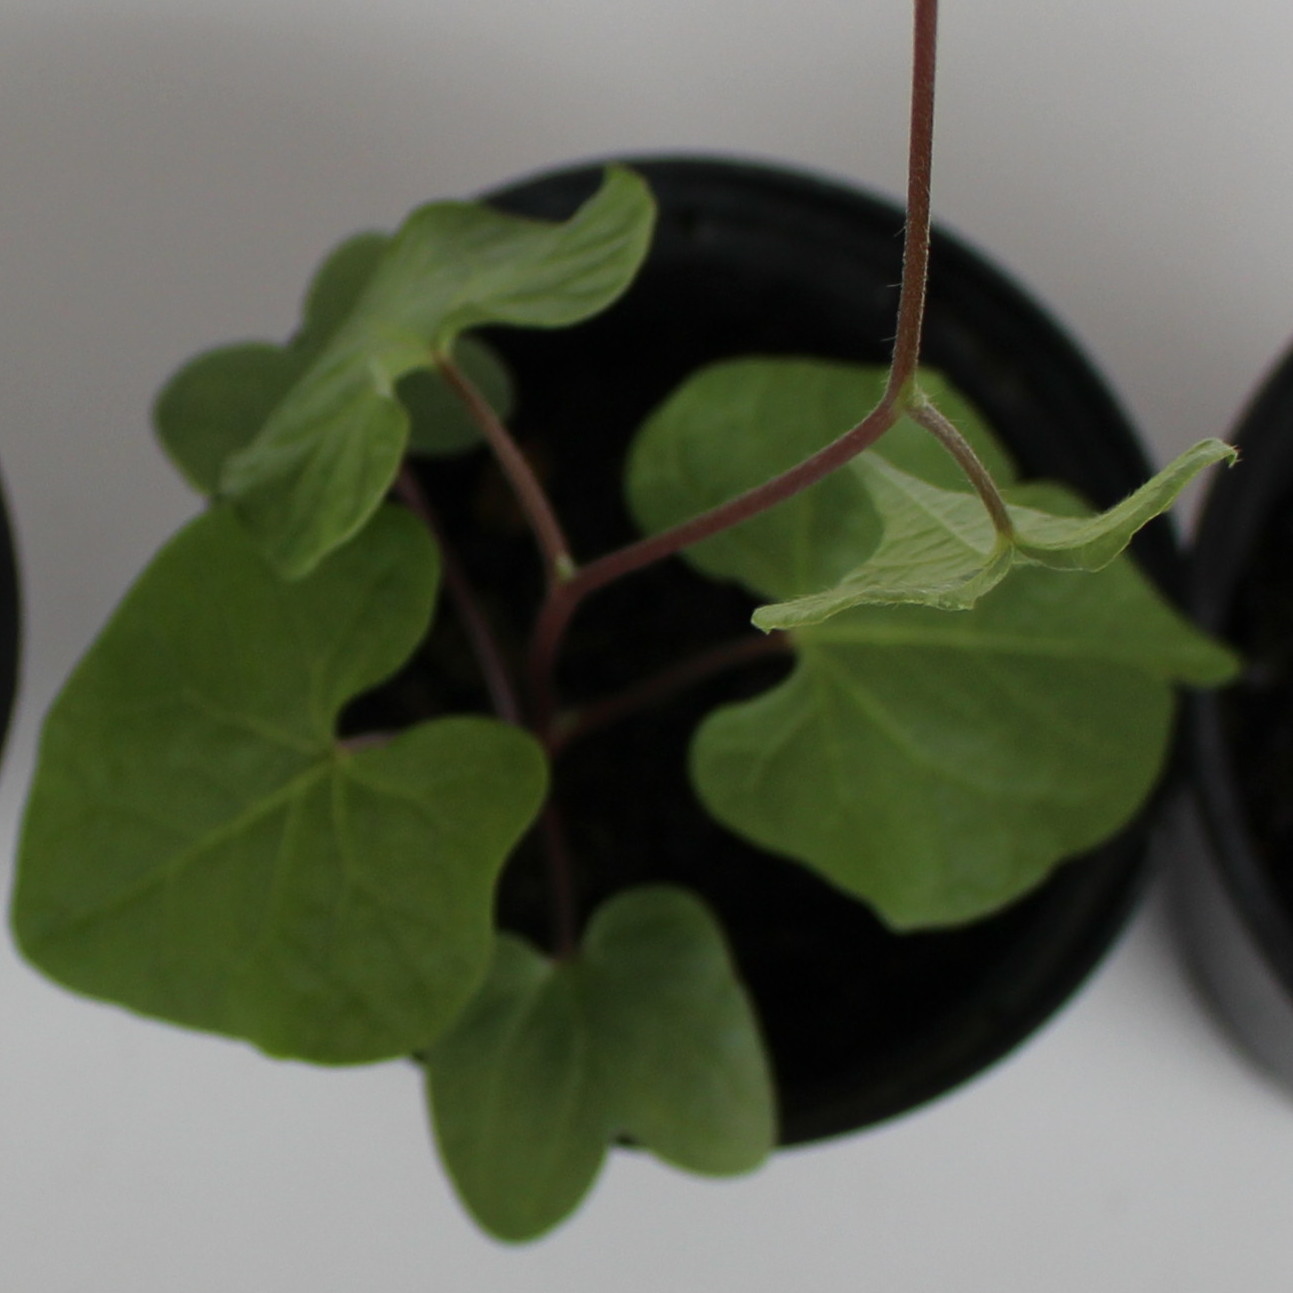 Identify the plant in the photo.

Convolvulus arvensis
